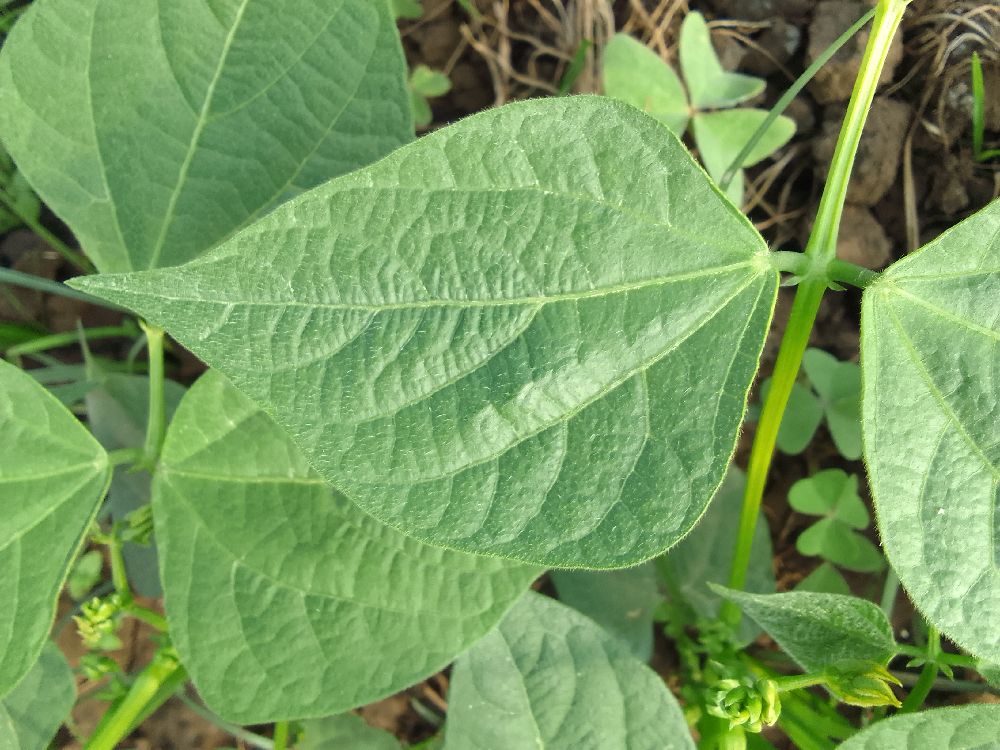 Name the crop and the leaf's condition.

common bean, healthy
